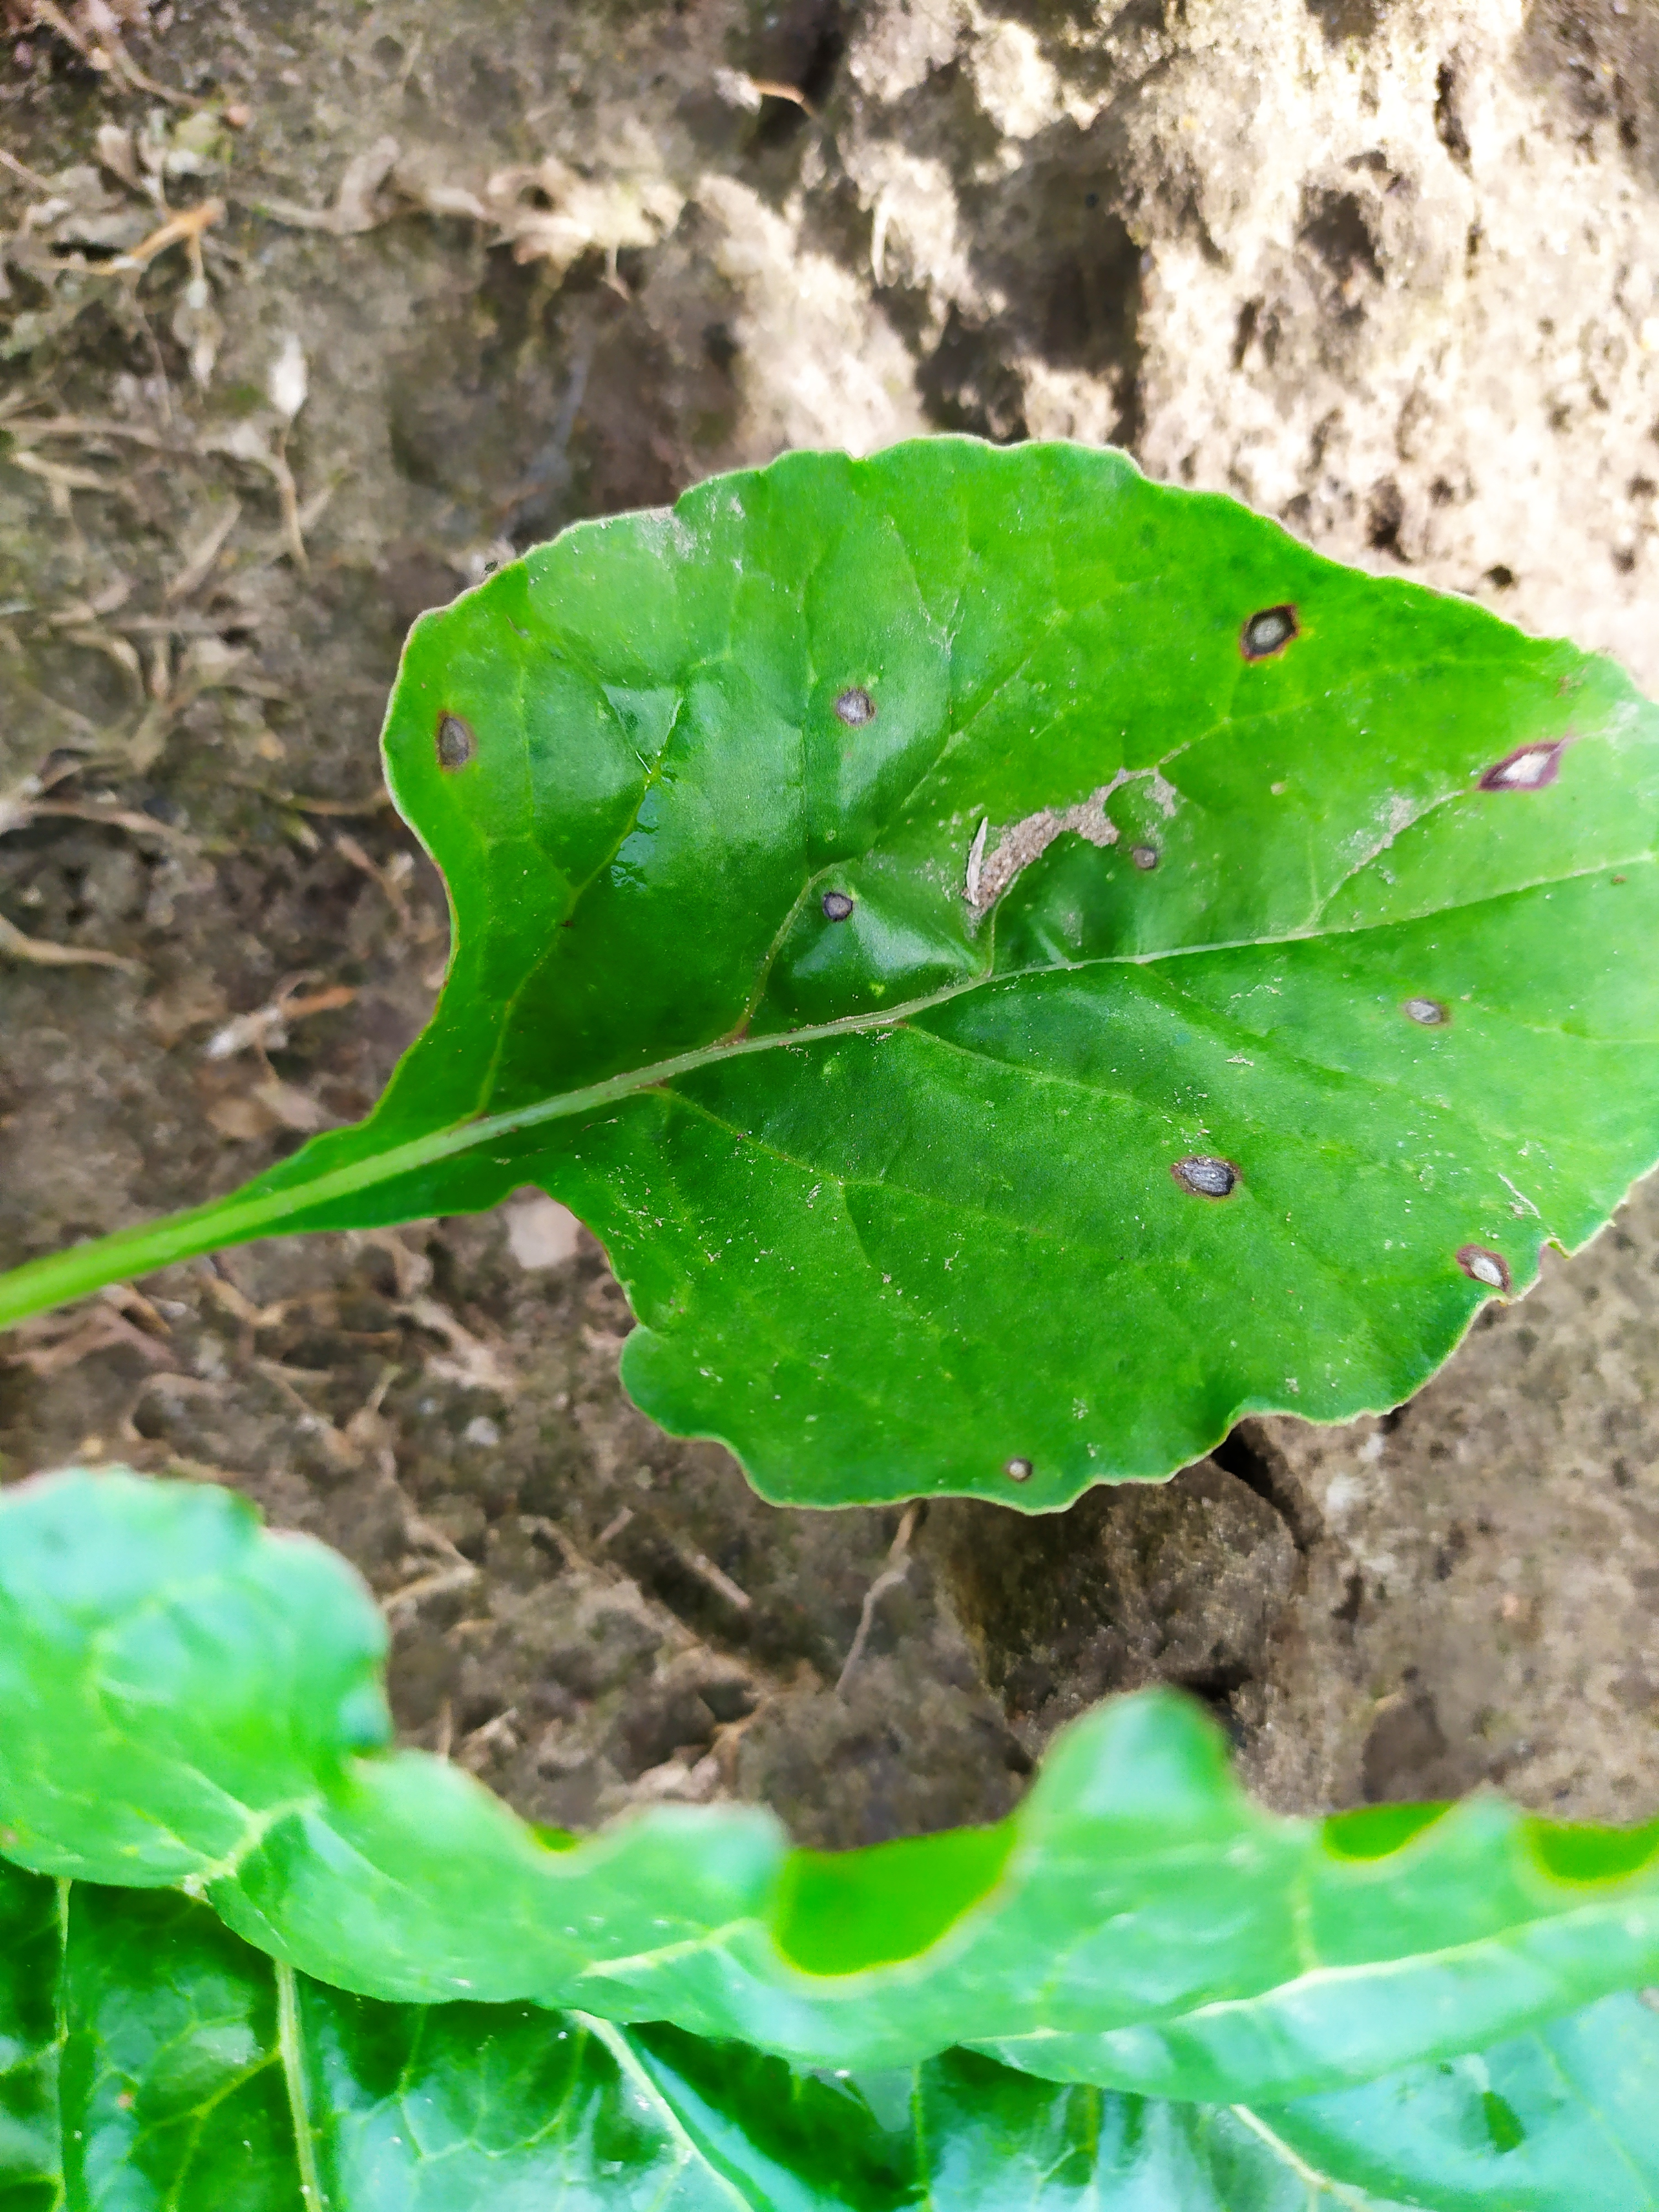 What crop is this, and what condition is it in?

beet, cercospora
